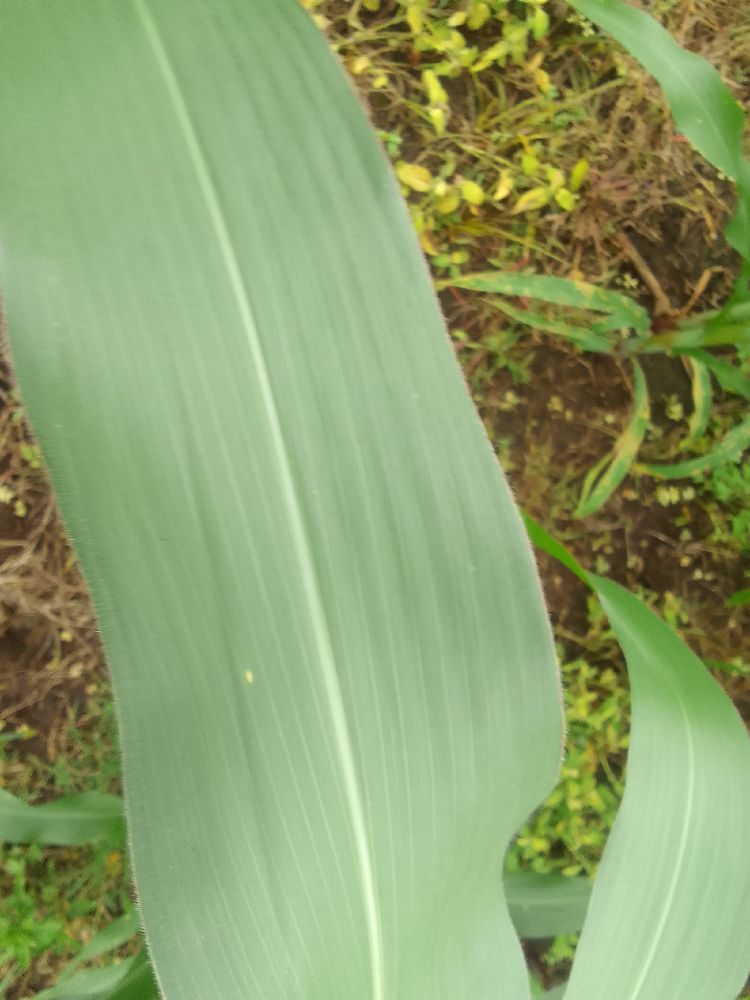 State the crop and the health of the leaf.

maize, healthy
